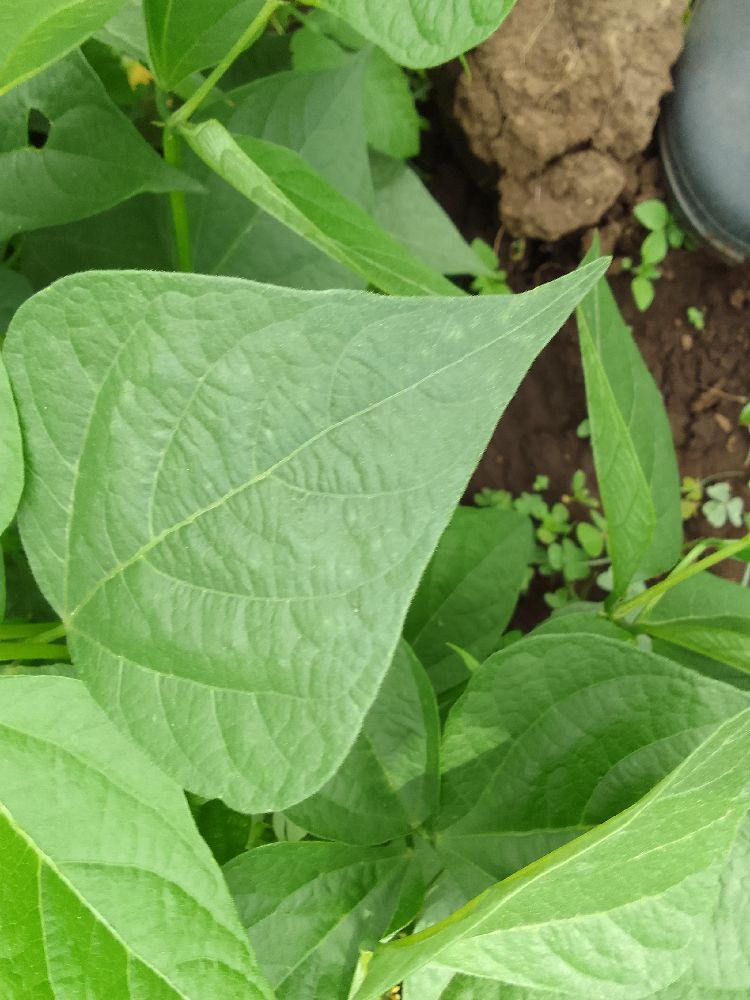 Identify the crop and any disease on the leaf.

common bean, healthy
